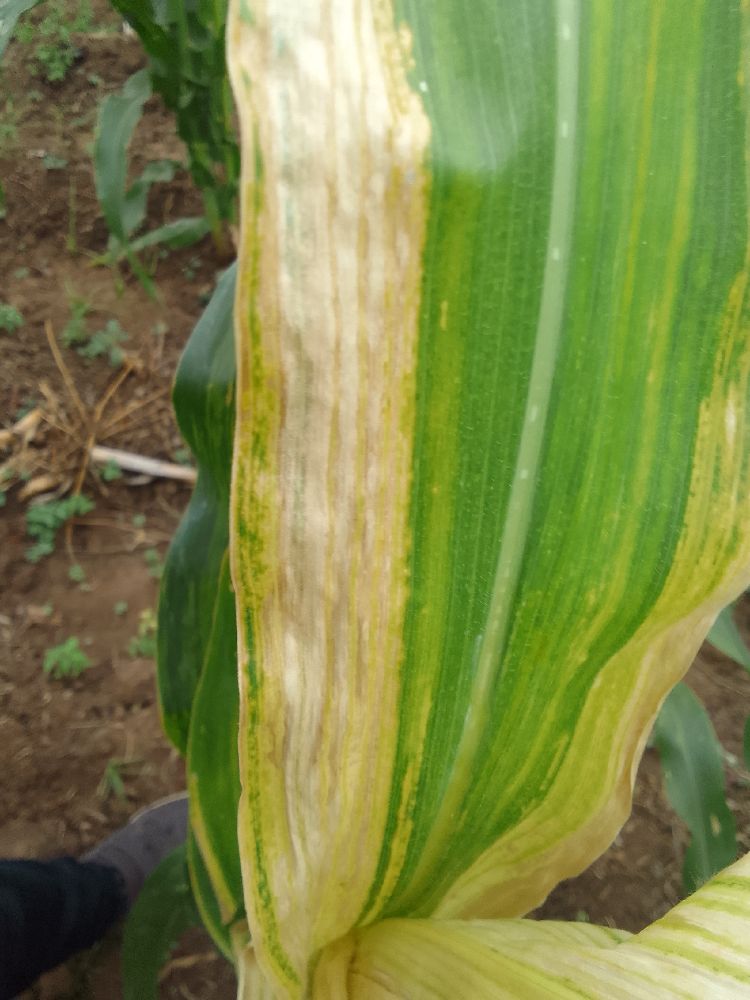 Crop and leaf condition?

maize, maize lethal necrosis
